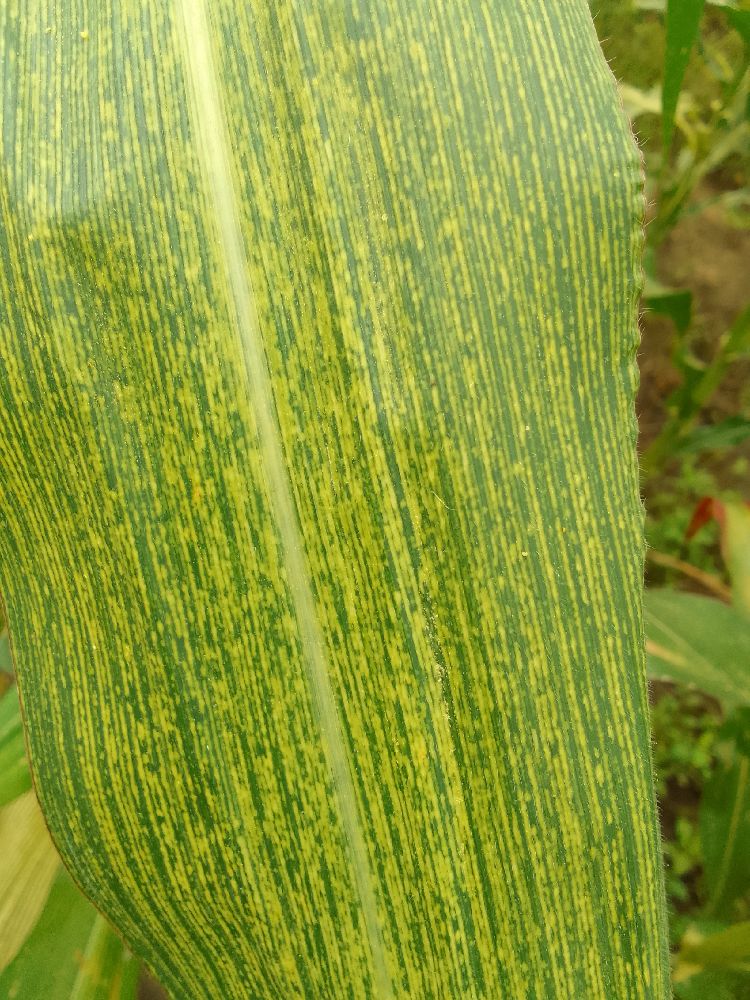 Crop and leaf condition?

maize, maize streak virus
